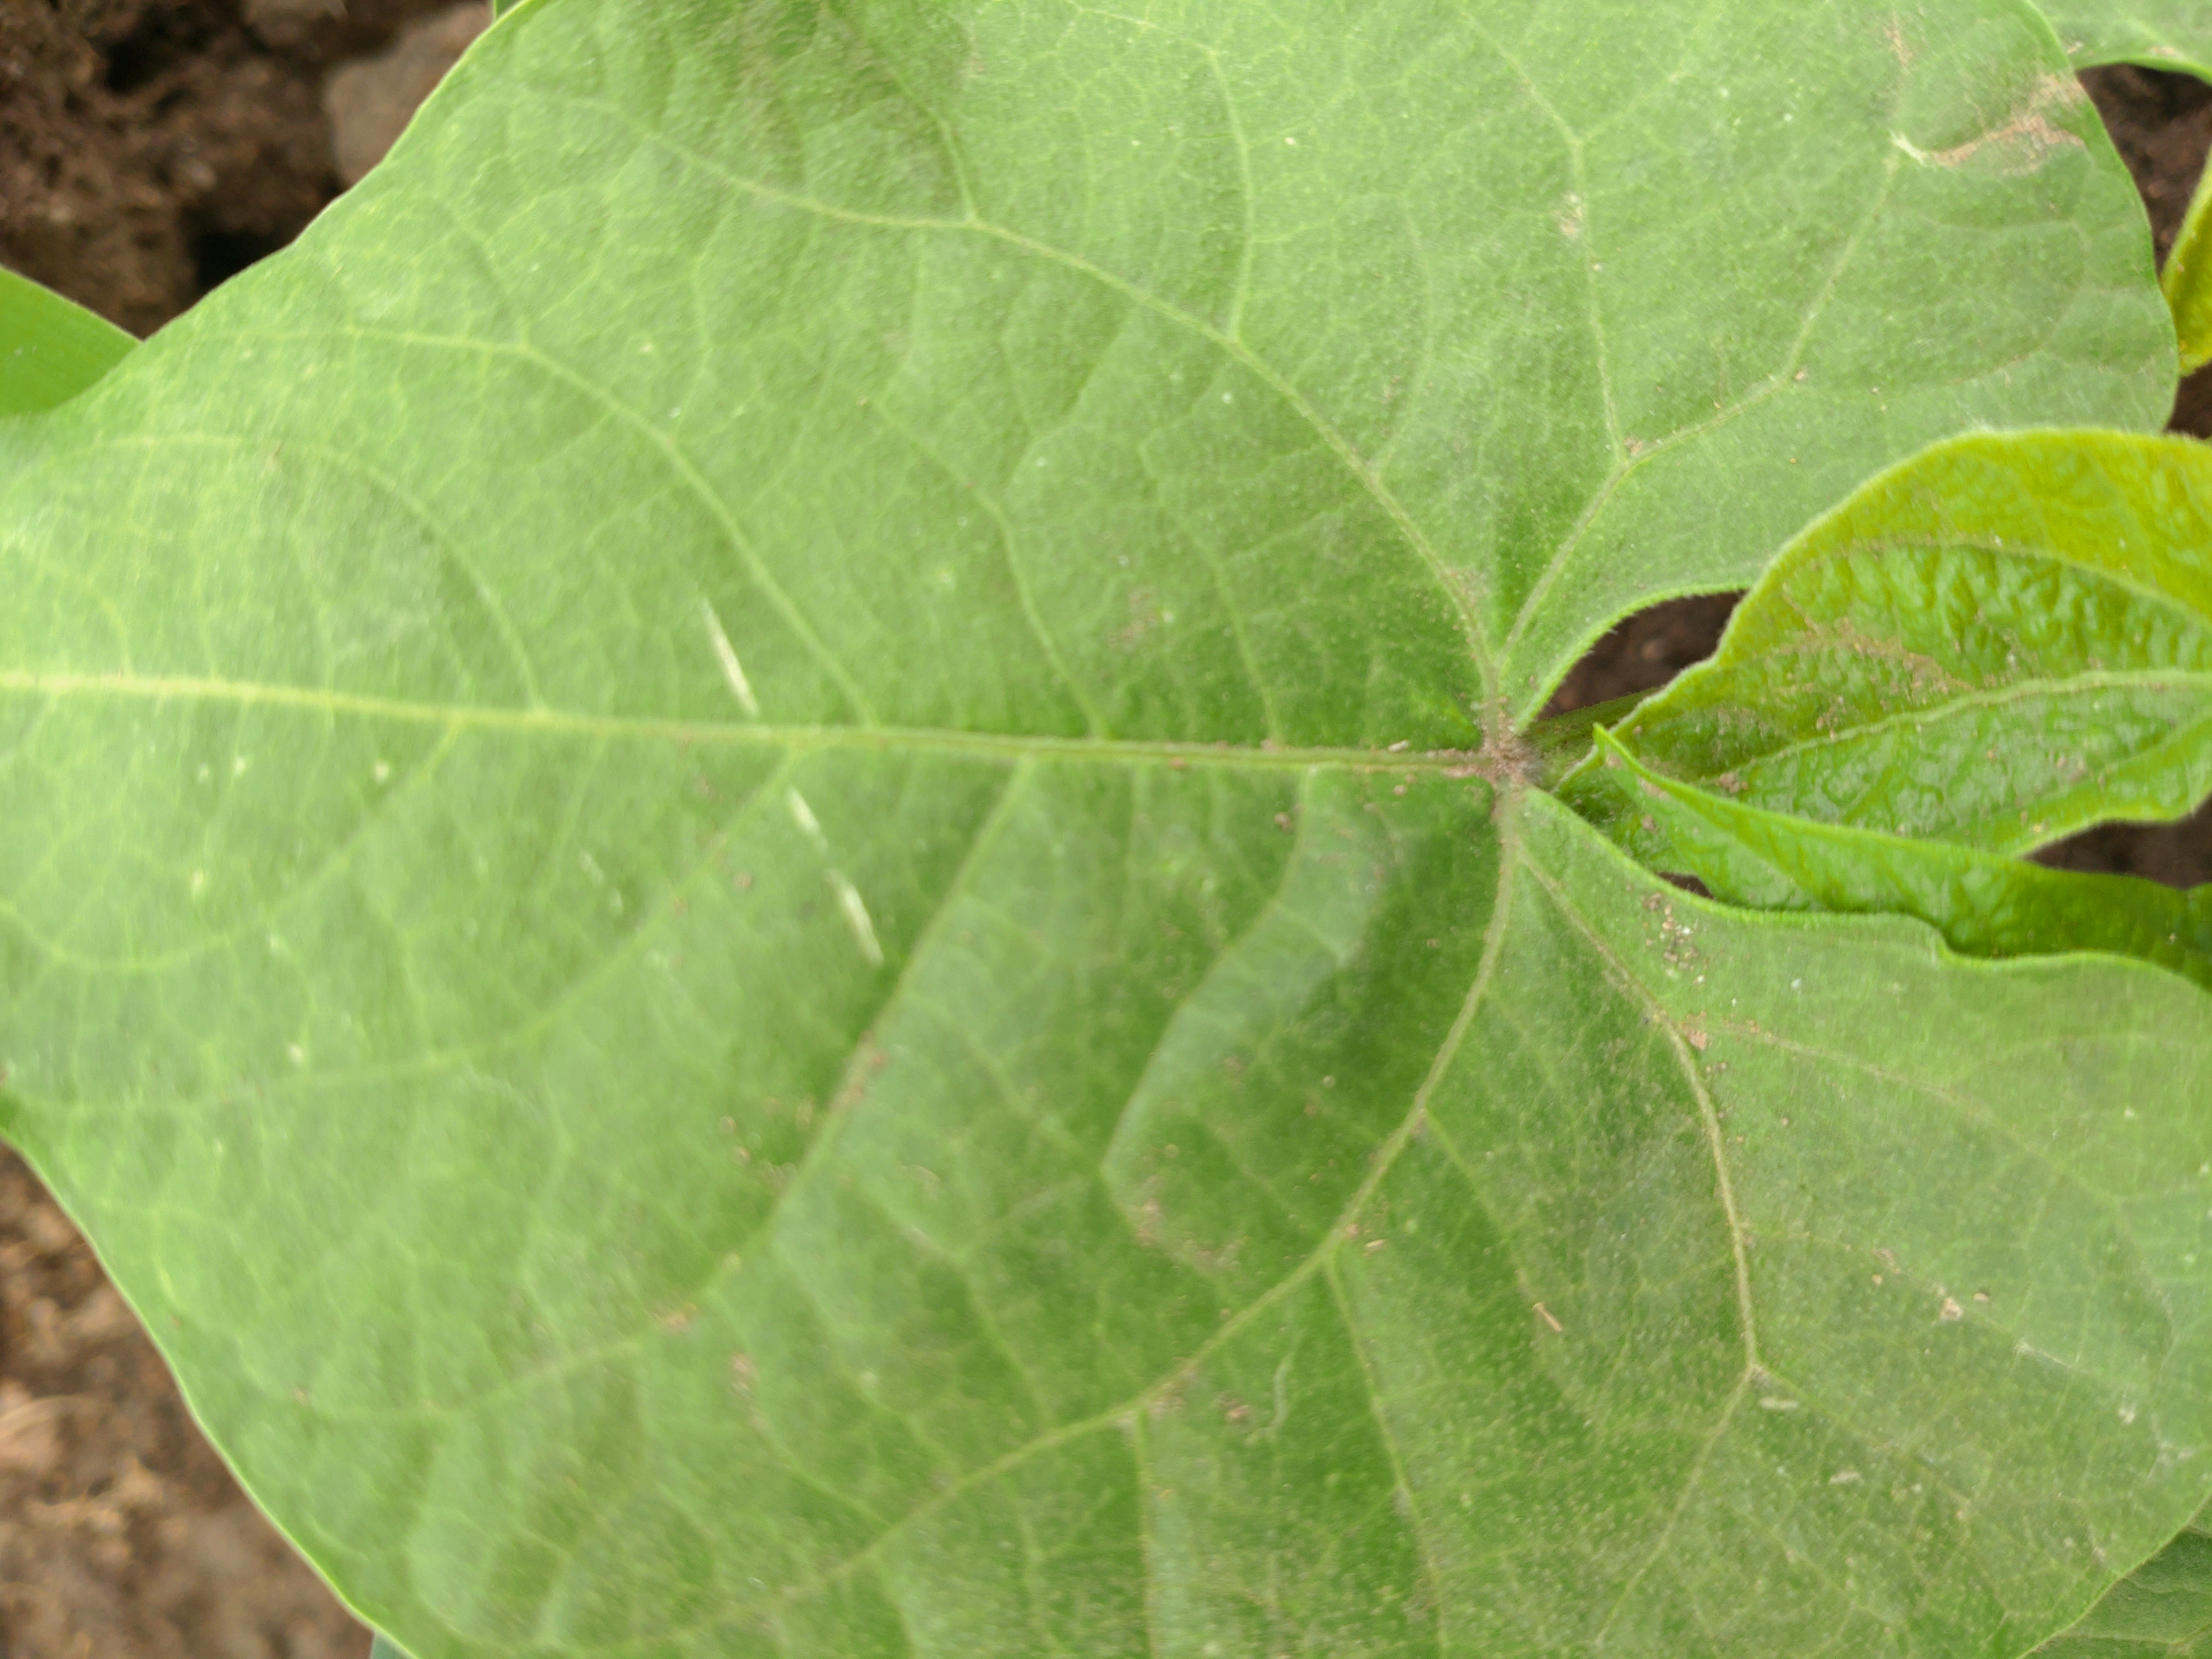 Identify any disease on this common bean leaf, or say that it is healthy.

healthy
